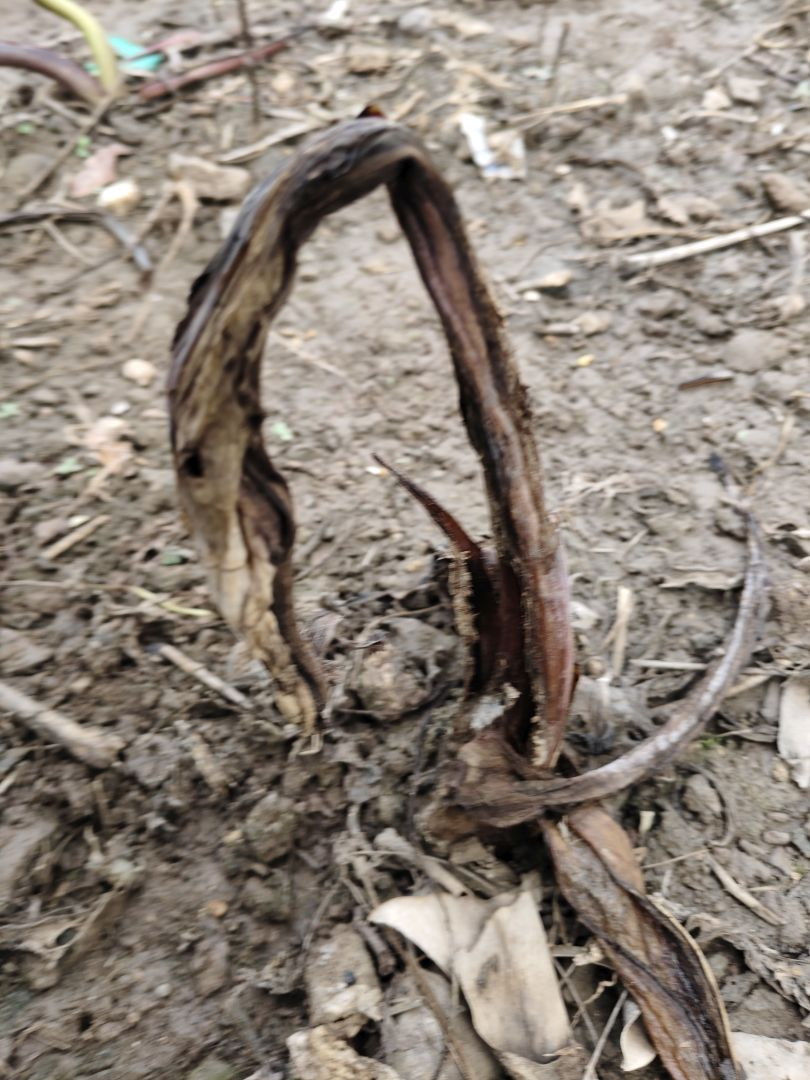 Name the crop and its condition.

taro, root rot
